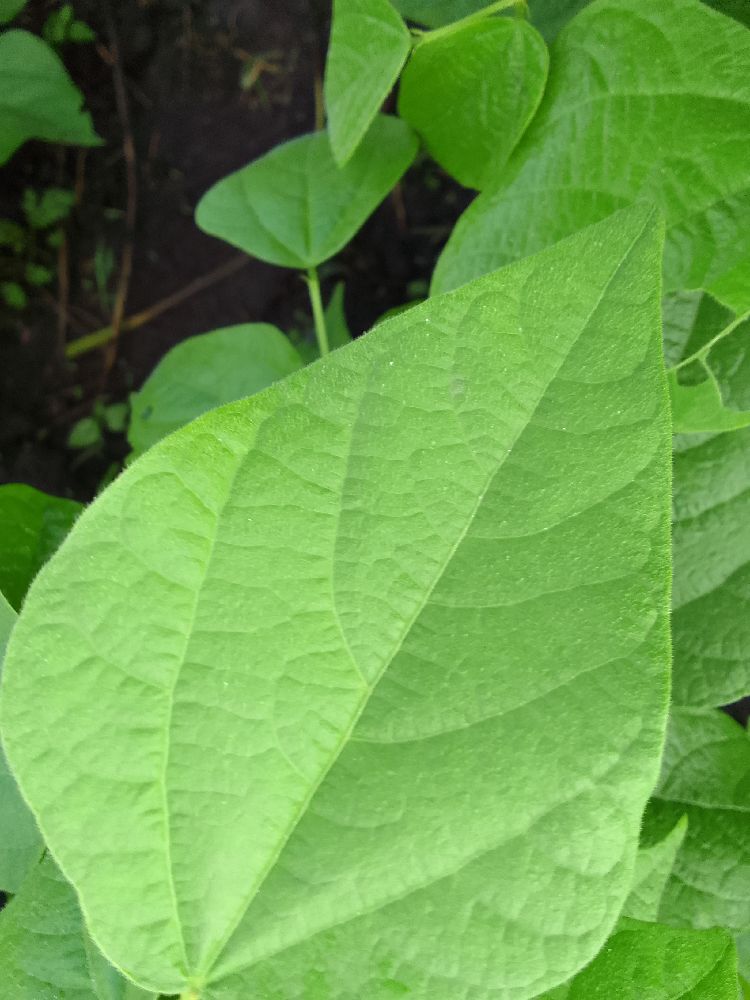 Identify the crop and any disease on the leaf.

common bean, healthy
